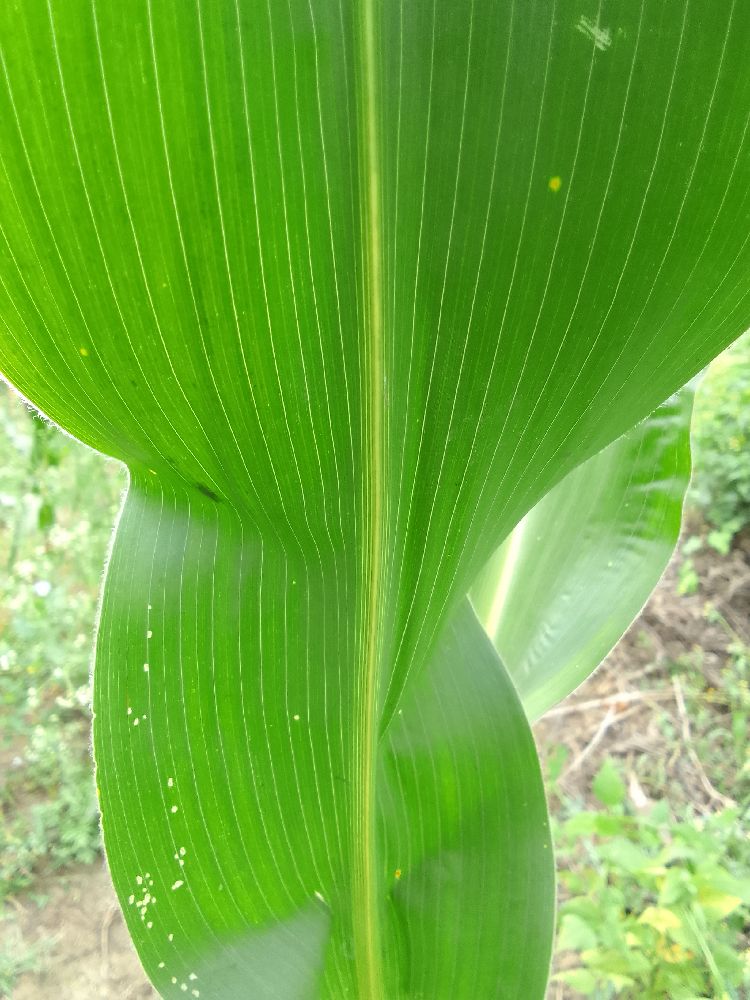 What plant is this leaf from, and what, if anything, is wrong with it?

maize, healthy
